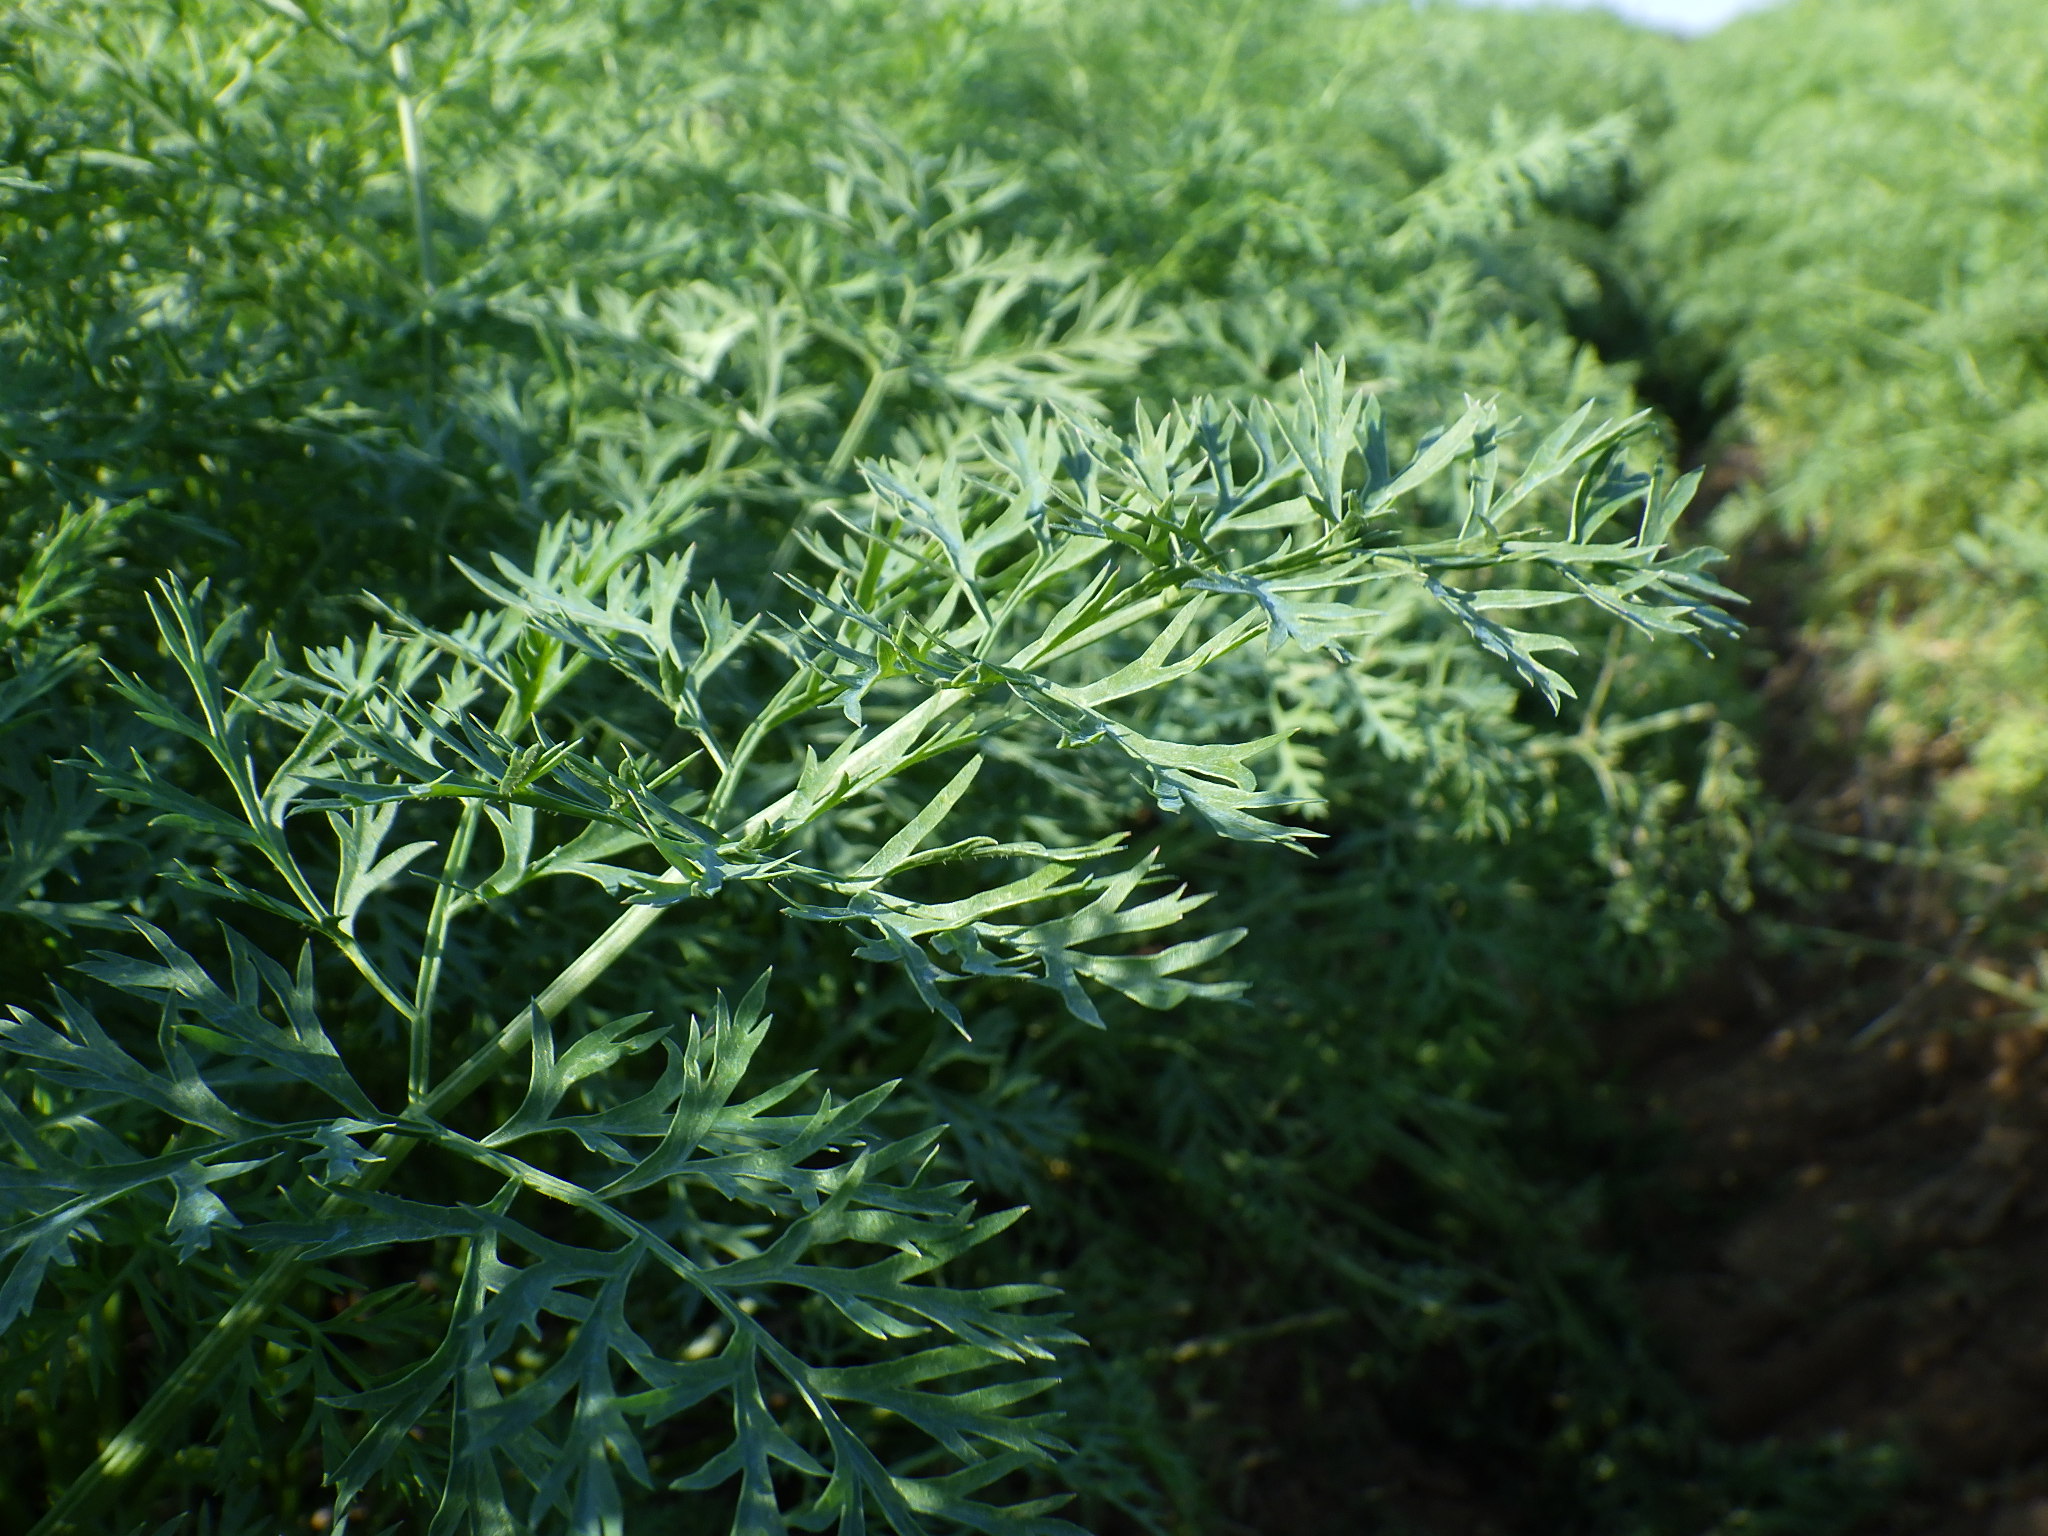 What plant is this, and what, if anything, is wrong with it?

carrot, healthy
